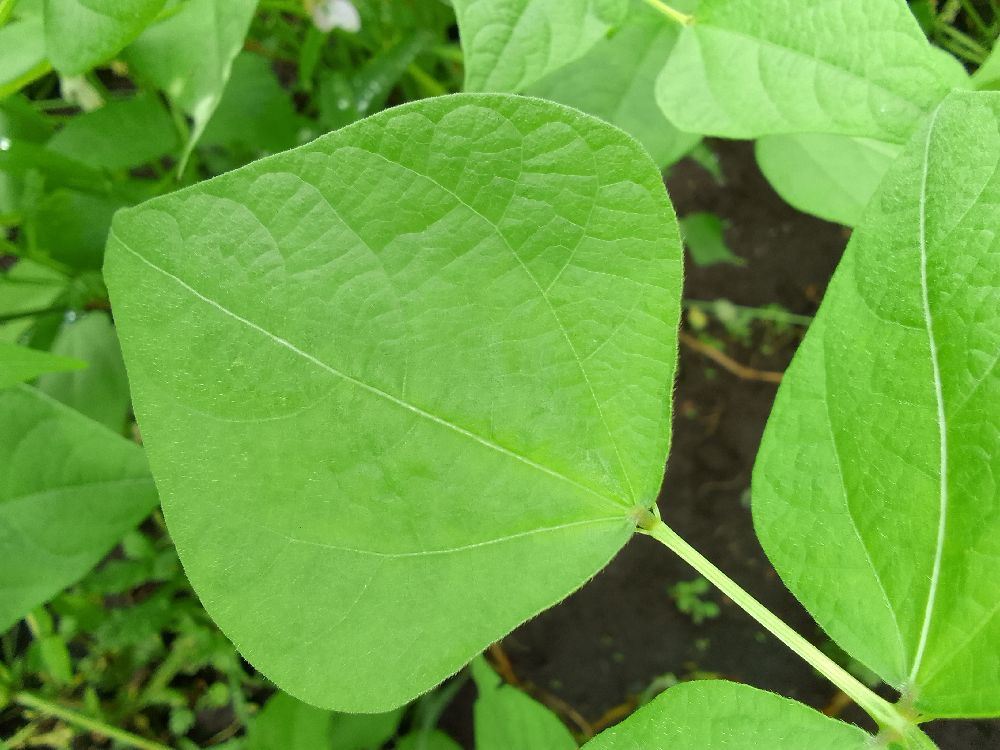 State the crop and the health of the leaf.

common bean, healthy
